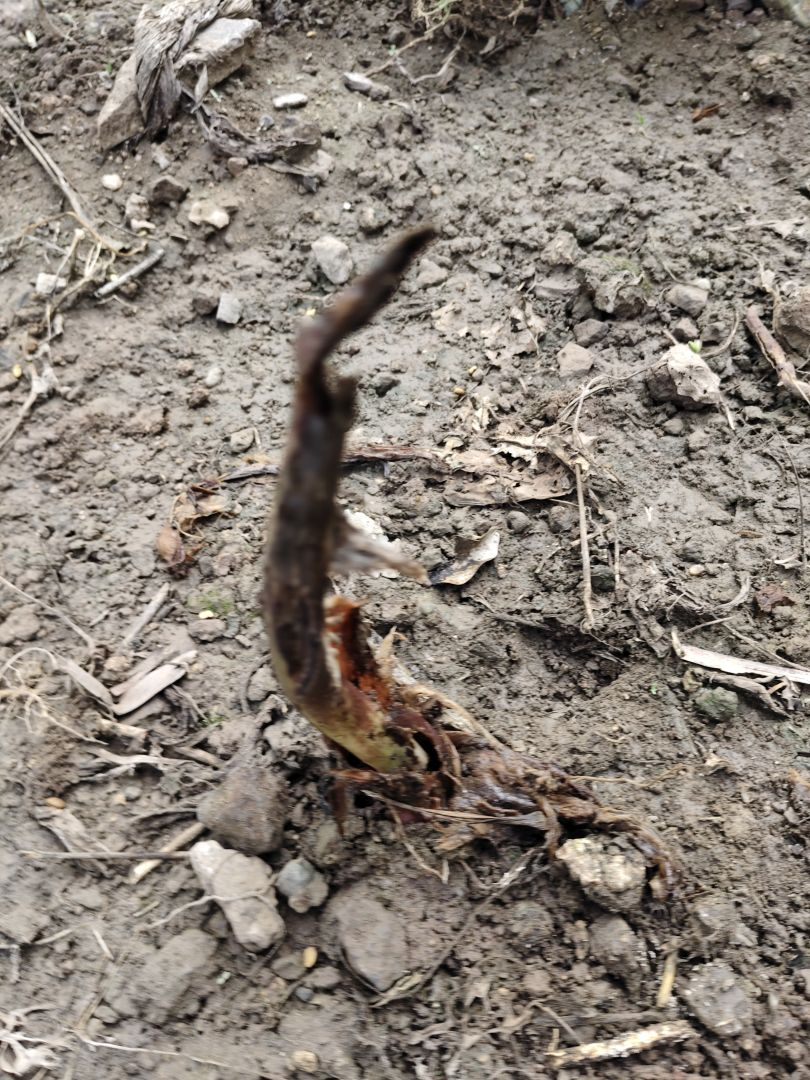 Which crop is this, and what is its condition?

taro, root rot
